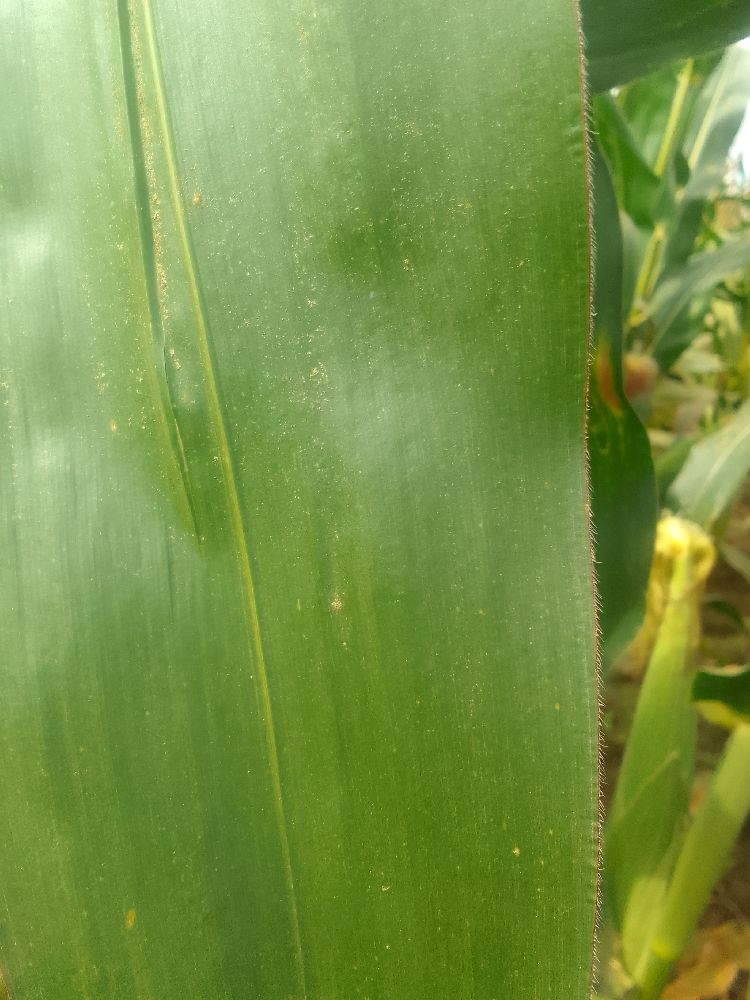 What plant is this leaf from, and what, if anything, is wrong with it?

maize, healthy
